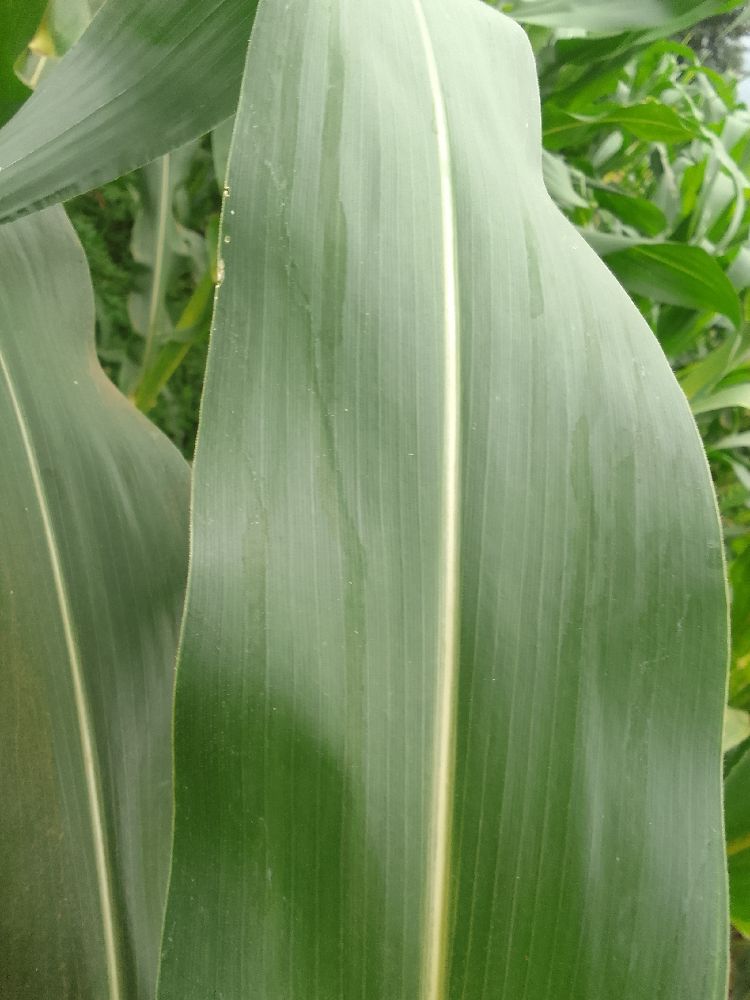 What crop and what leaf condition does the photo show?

maize, healthy
